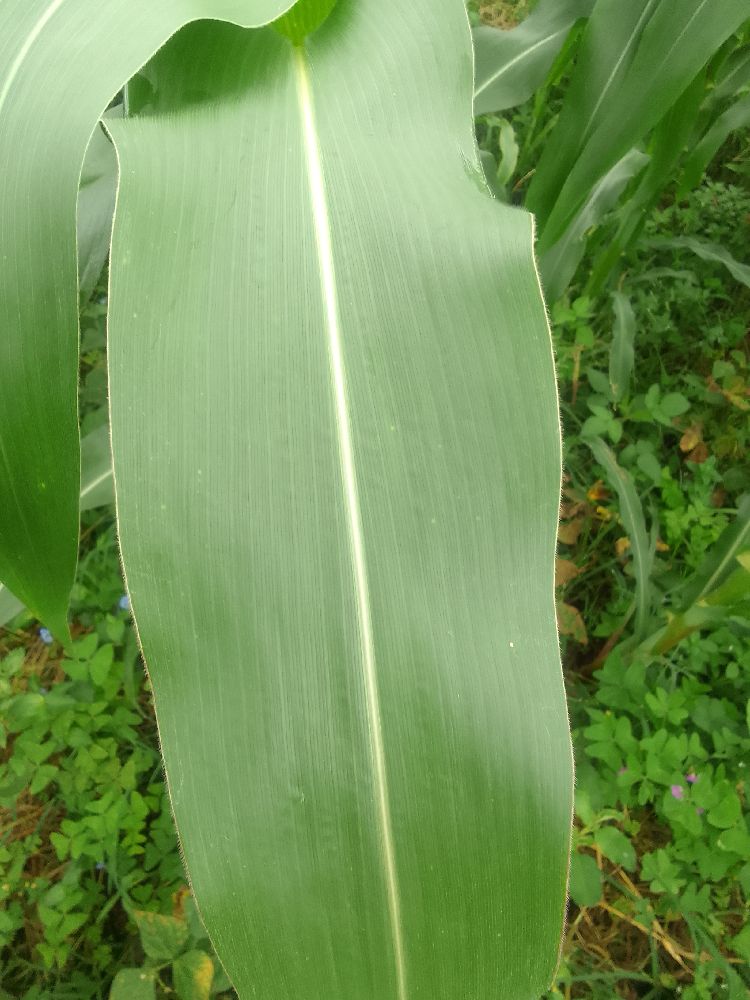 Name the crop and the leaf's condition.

maize, healthy
